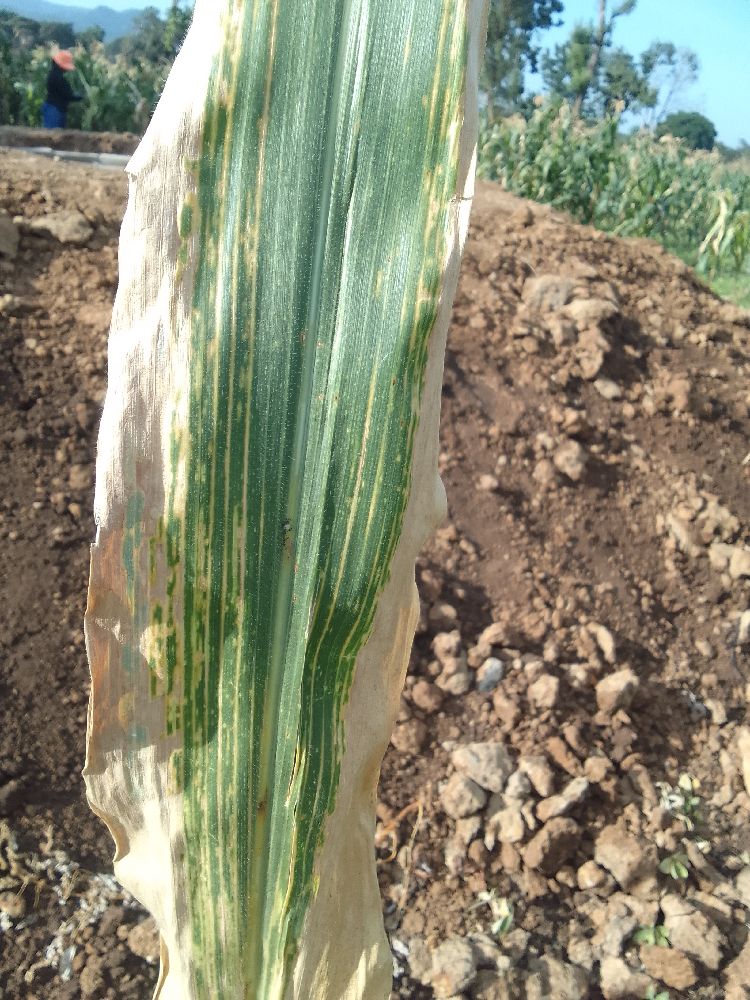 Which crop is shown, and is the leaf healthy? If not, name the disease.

maize, maize lethal necrosis
